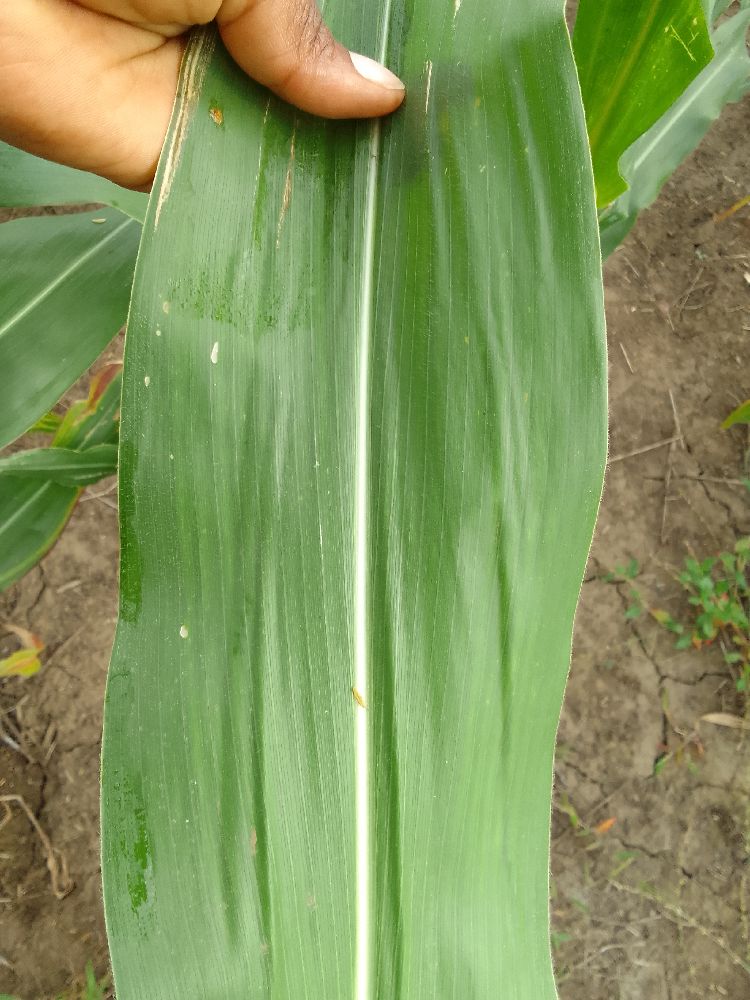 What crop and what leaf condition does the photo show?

maize, healthy
